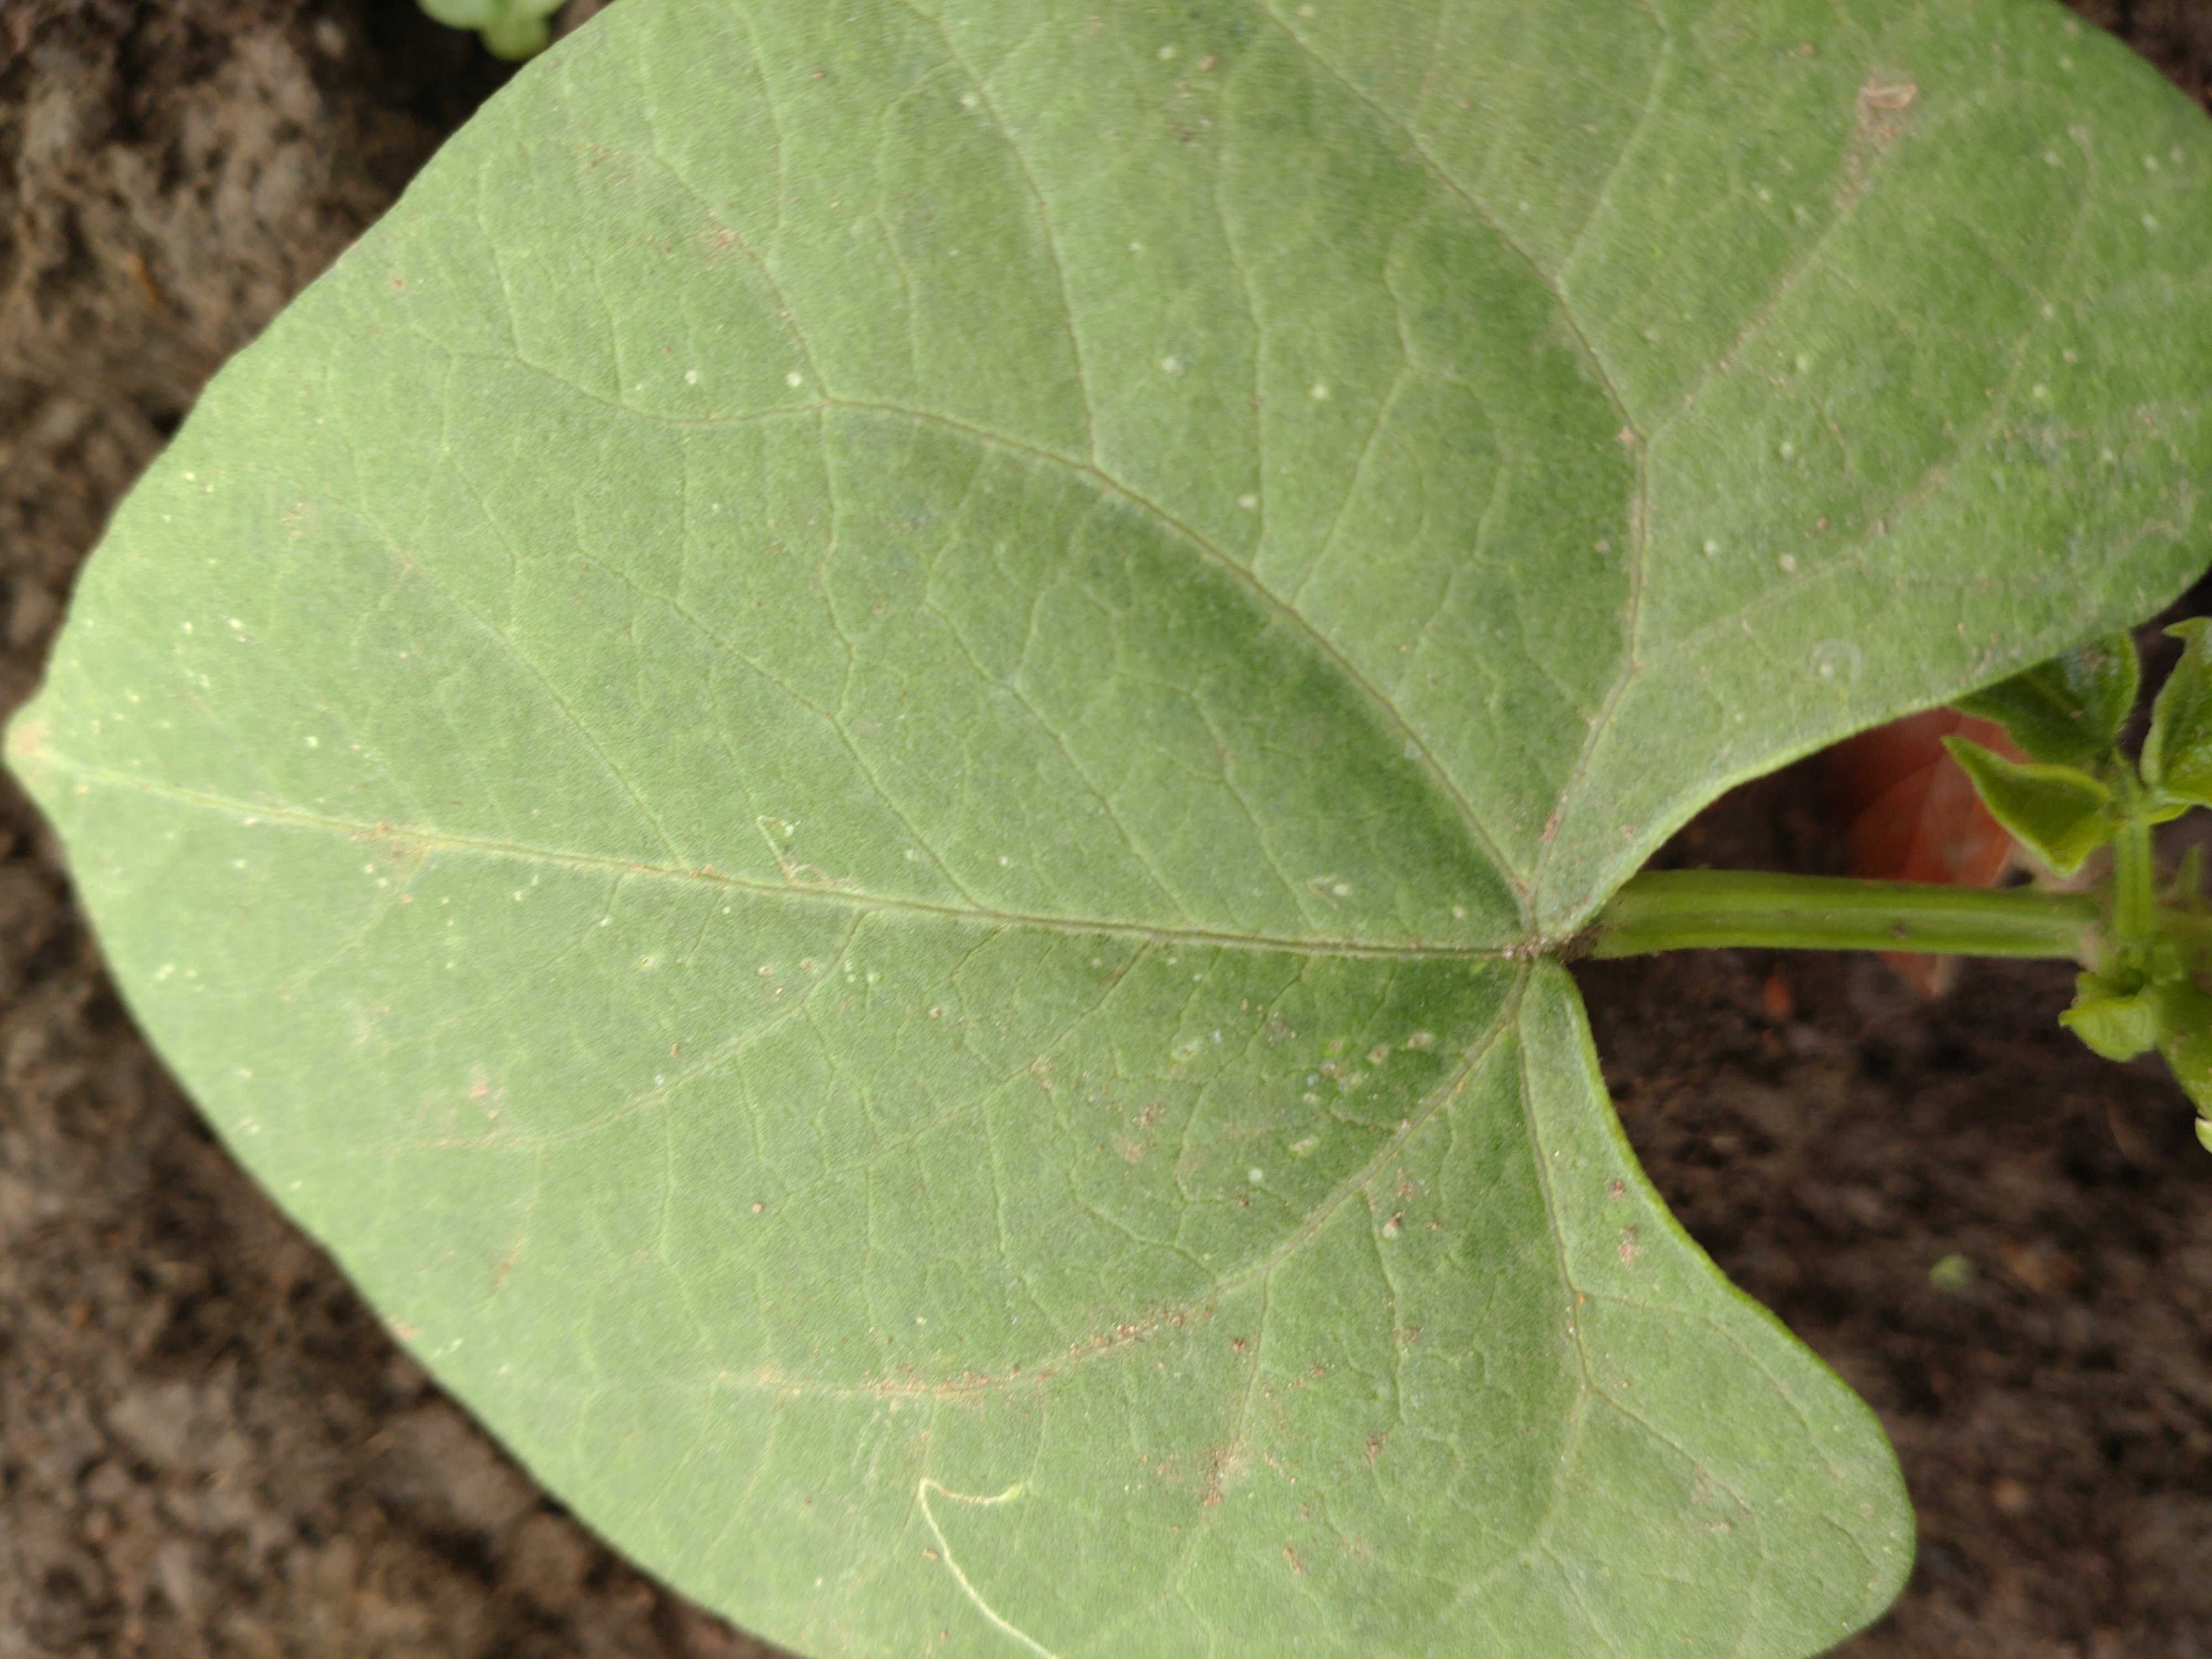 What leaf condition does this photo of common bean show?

healthy
